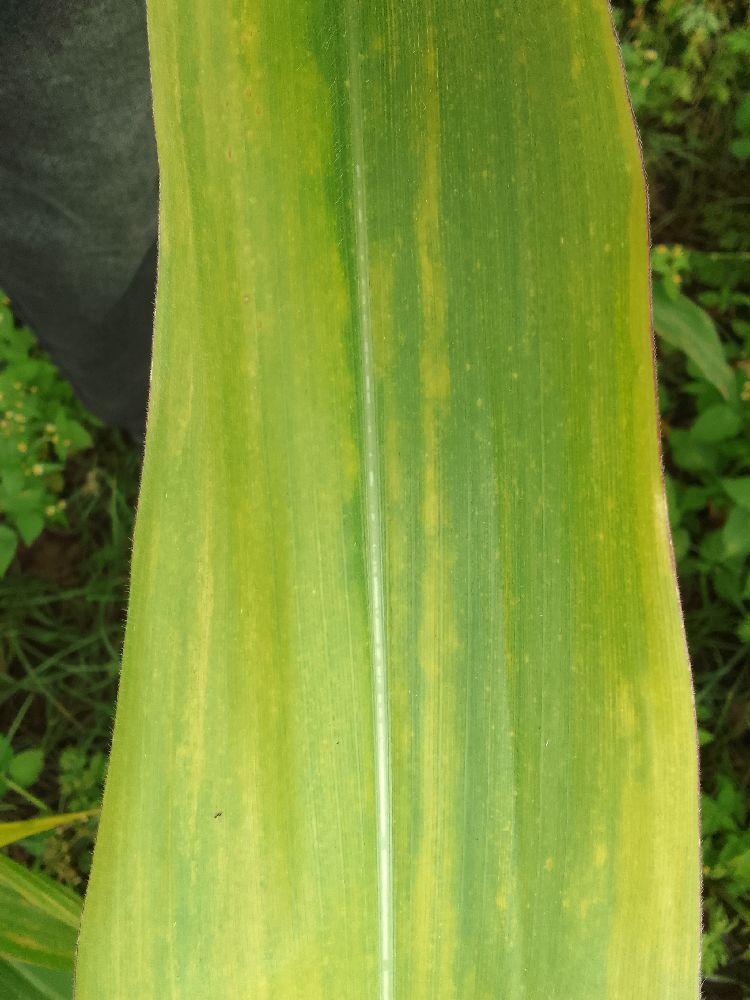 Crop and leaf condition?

maize, maize lethal necrosis
